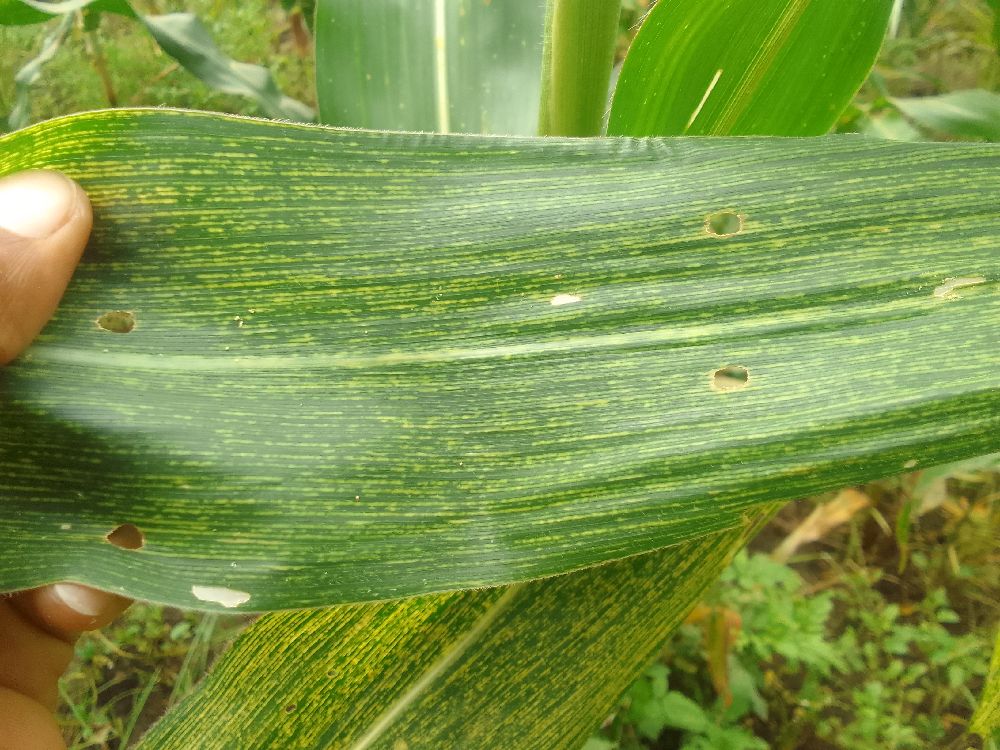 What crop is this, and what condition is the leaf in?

maize, maize streak virus
